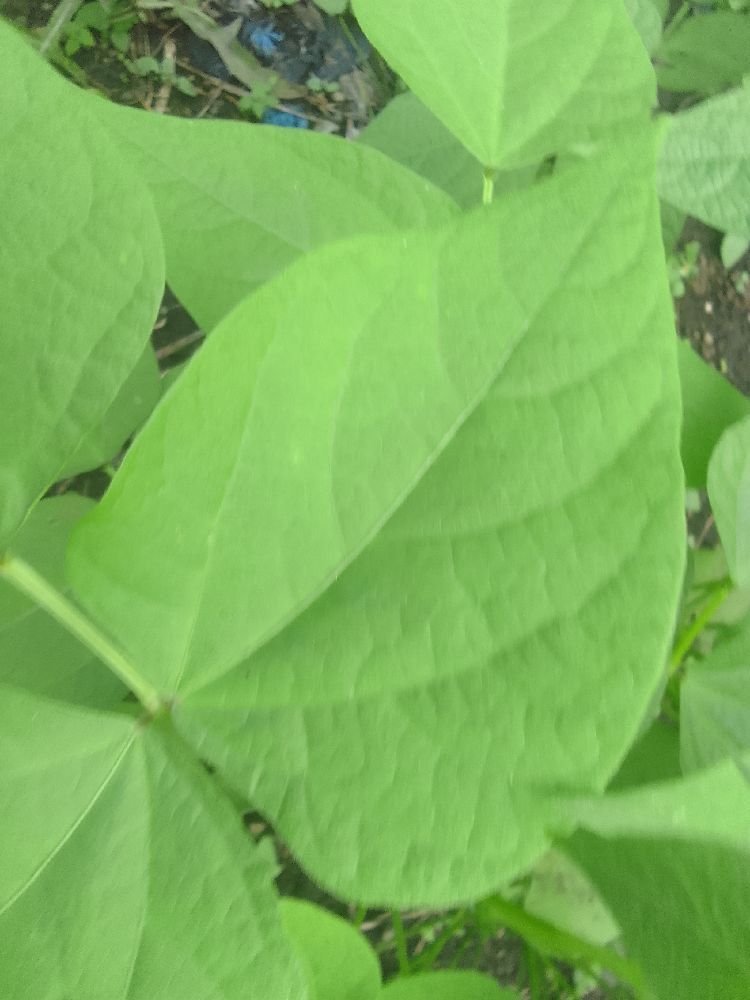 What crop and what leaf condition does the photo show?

common bean, healthy
